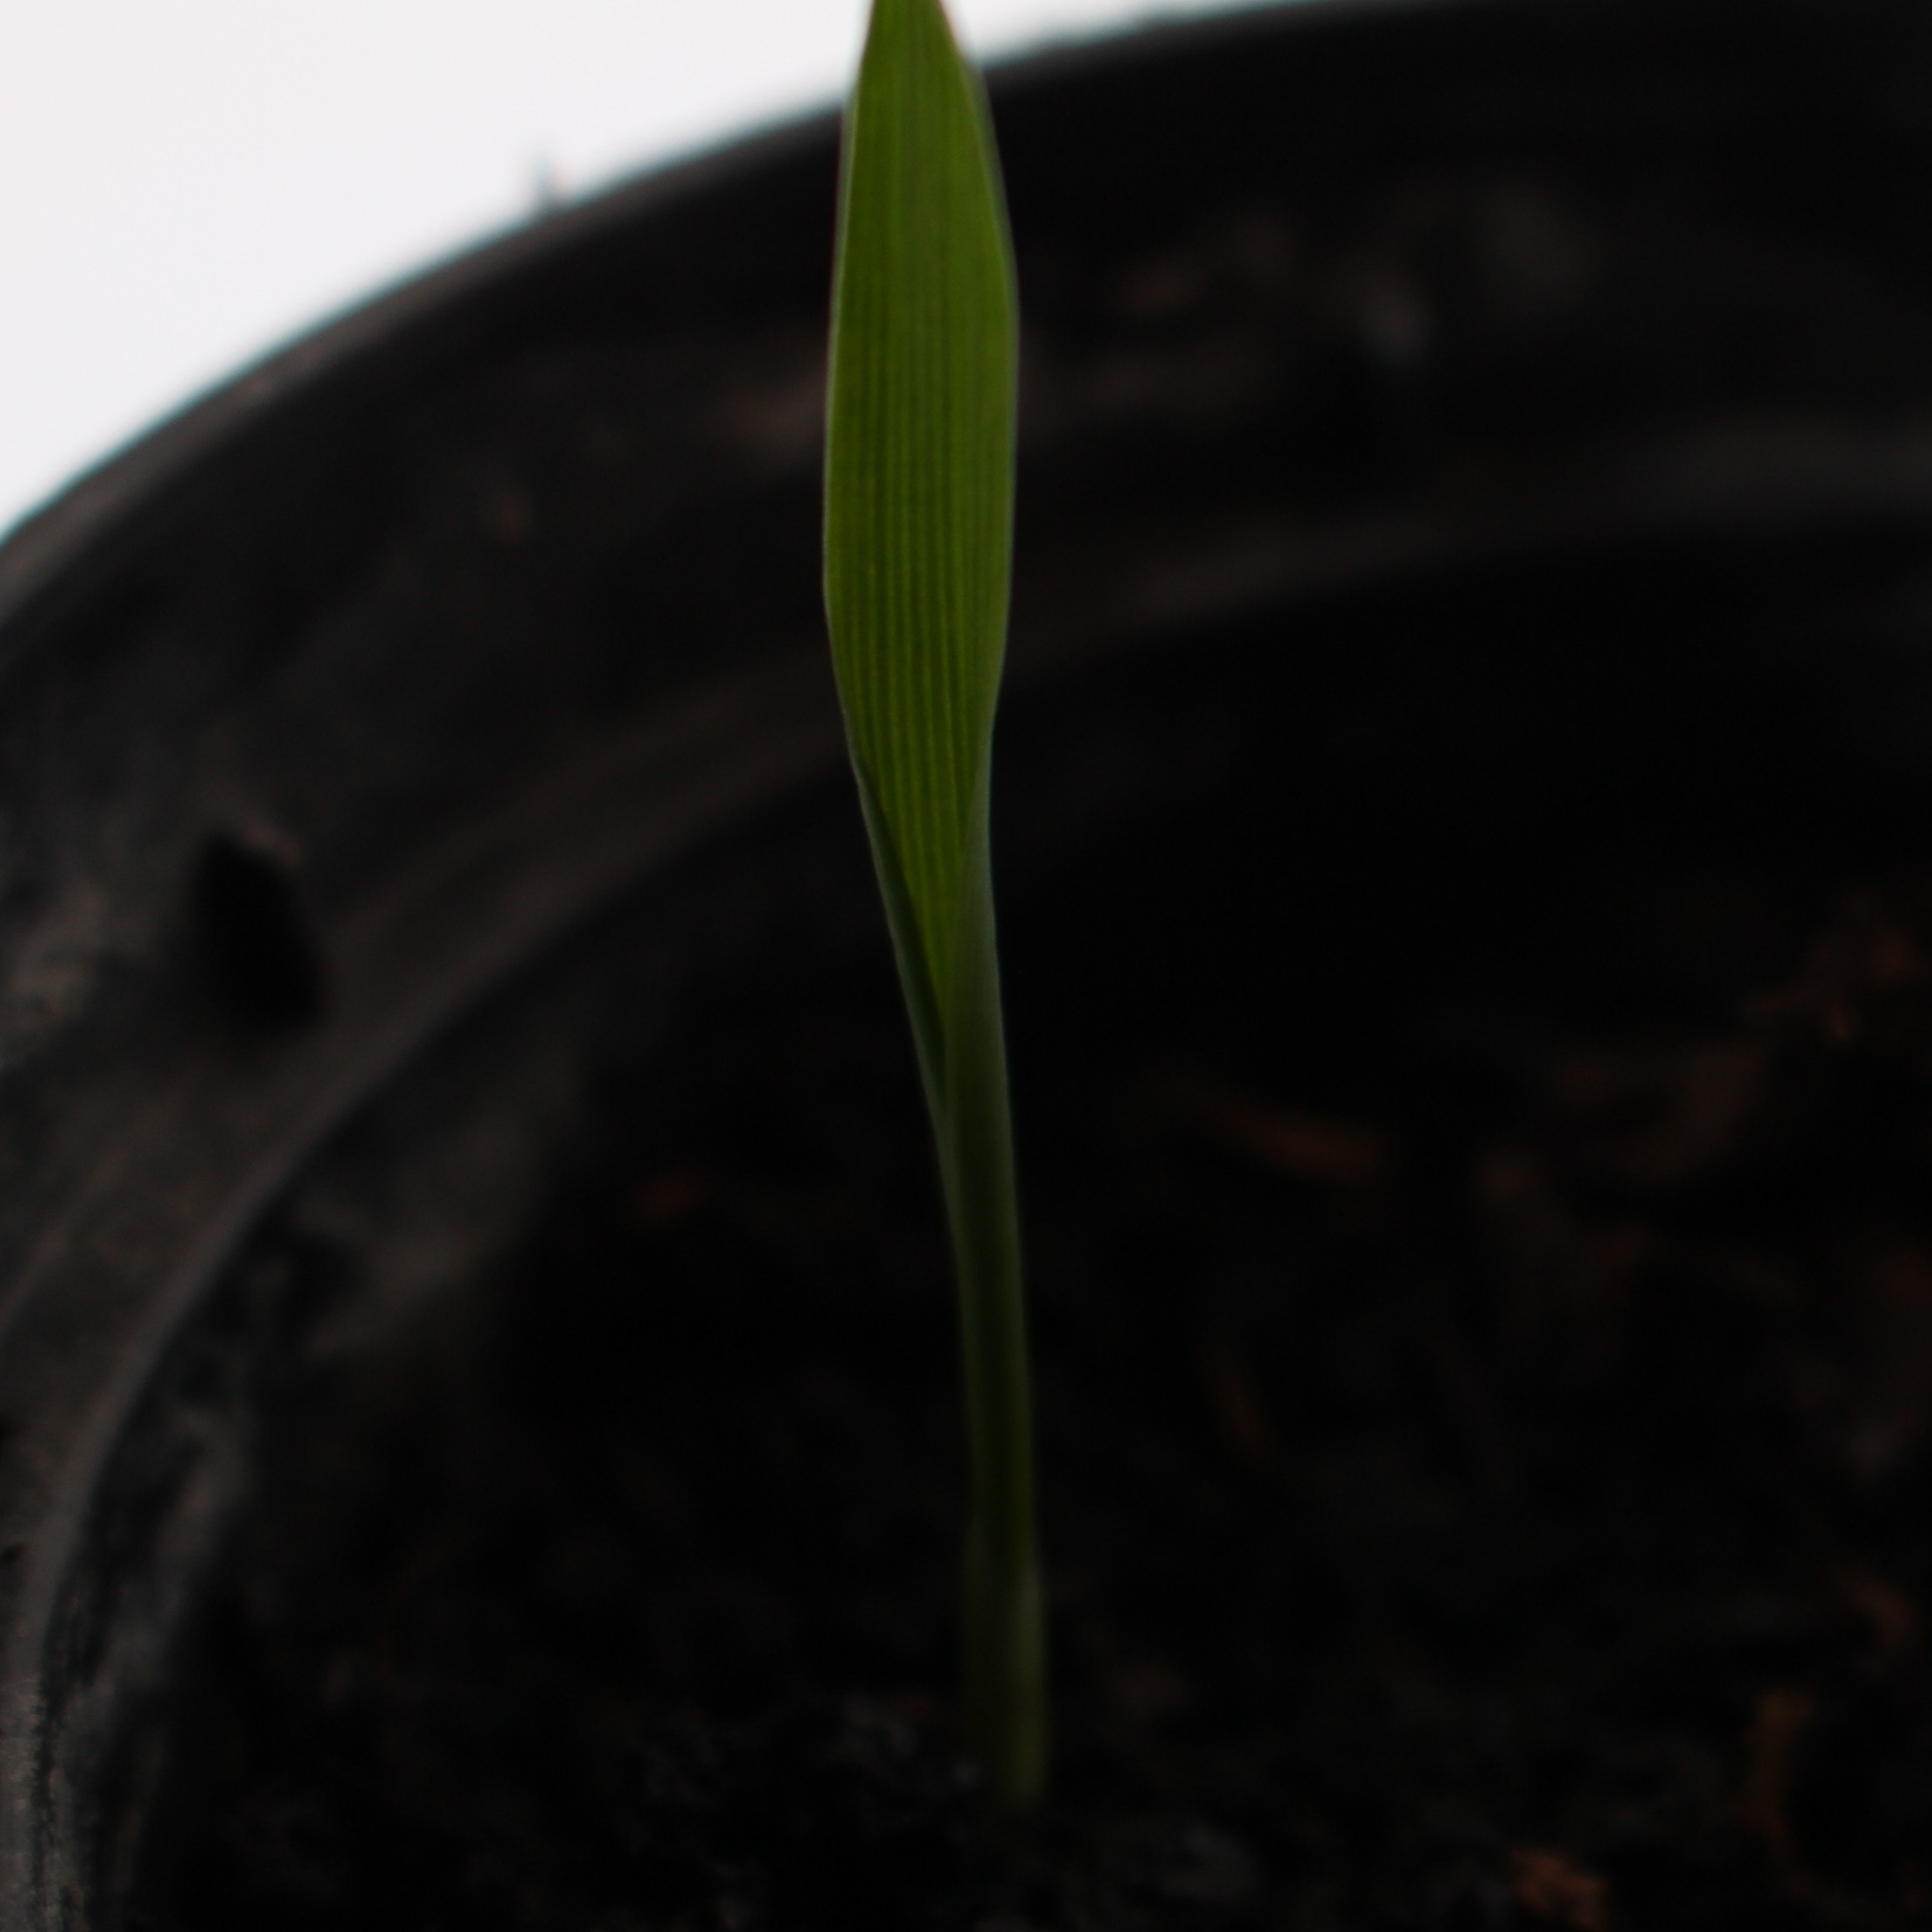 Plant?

Avena sterilis
